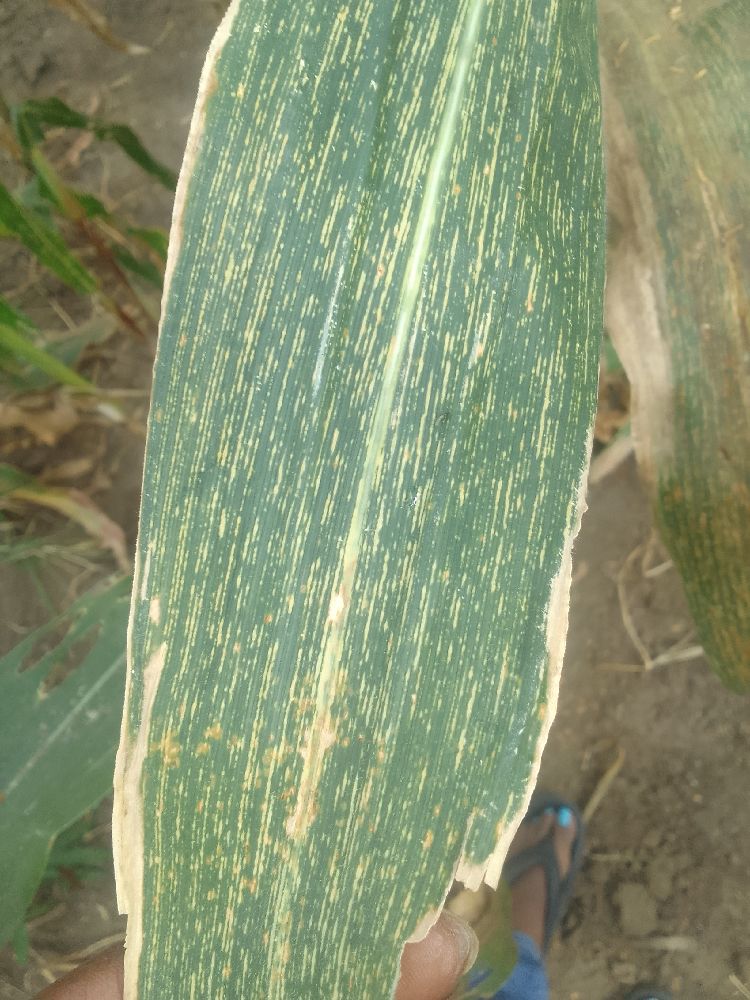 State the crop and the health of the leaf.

maize, maize streak virus
